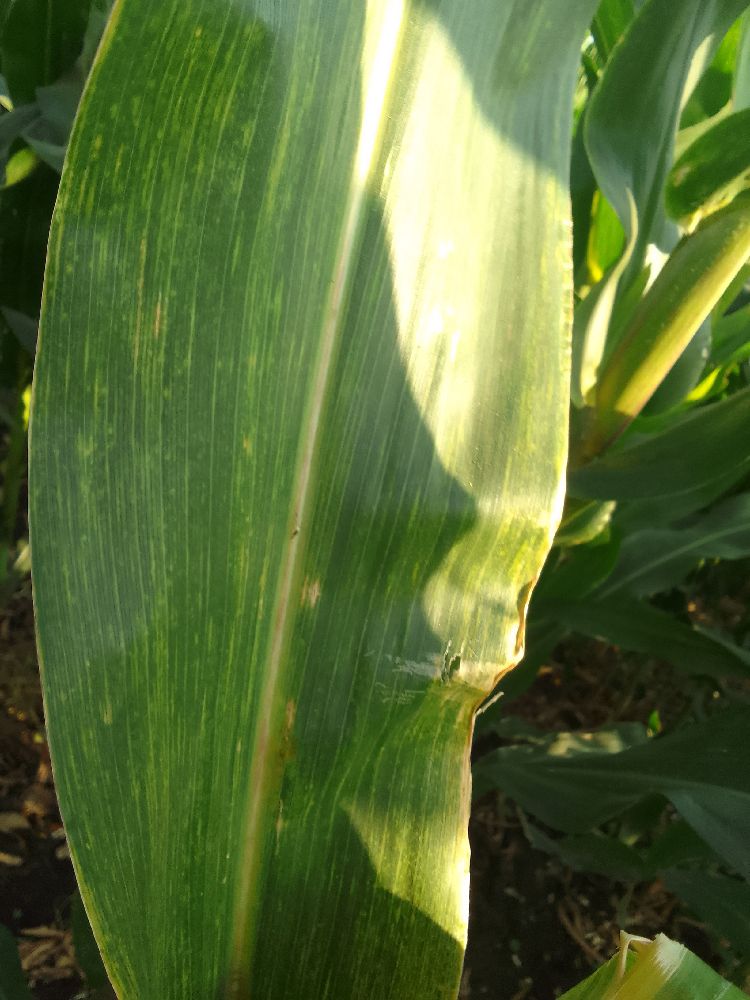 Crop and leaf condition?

maize, maize lethal necrosis
